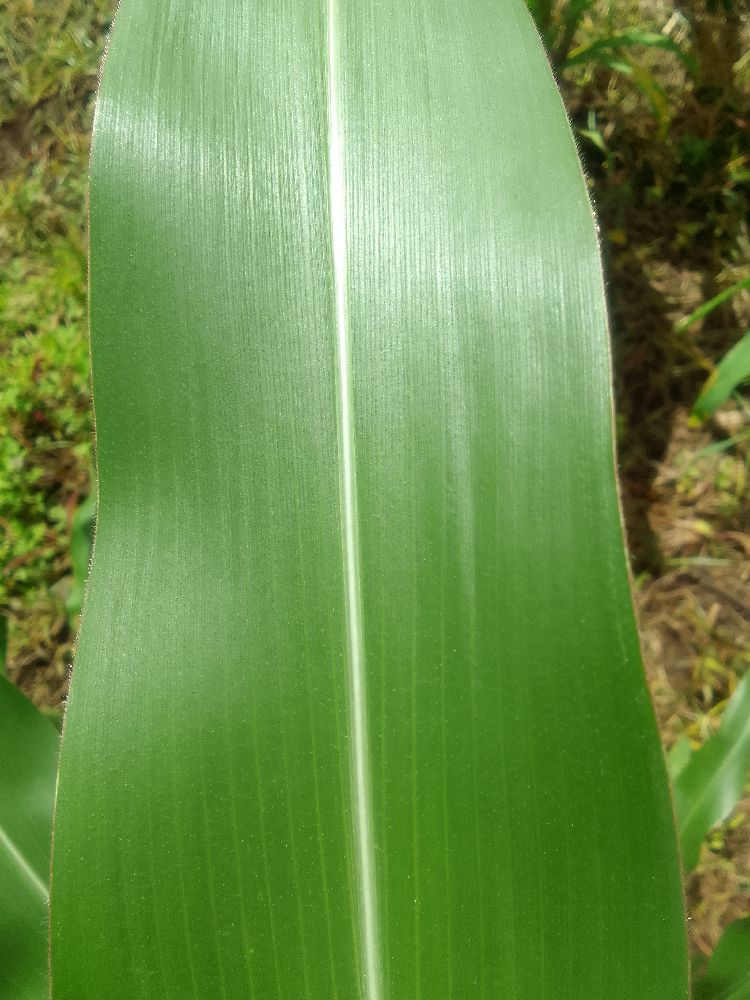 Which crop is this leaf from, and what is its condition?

maize, healthy
